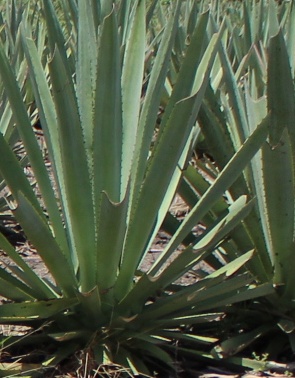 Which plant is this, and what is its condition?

agave, healthy
